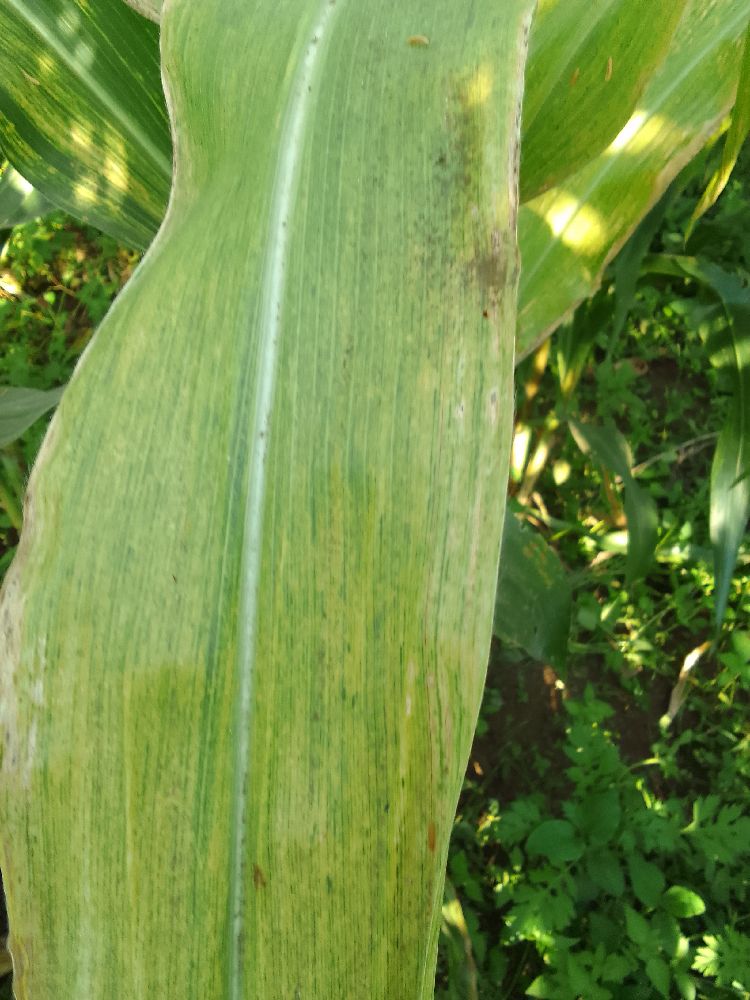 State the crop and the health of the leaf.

maize, maize lethal necrosis
